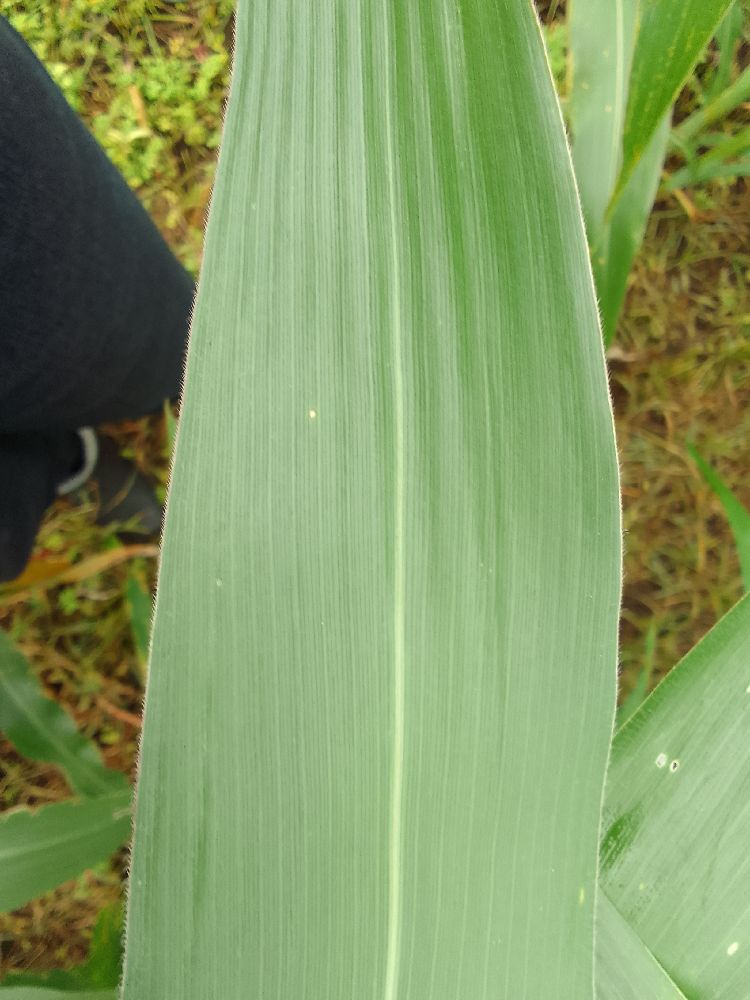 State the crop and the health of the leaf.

maize, healthy
